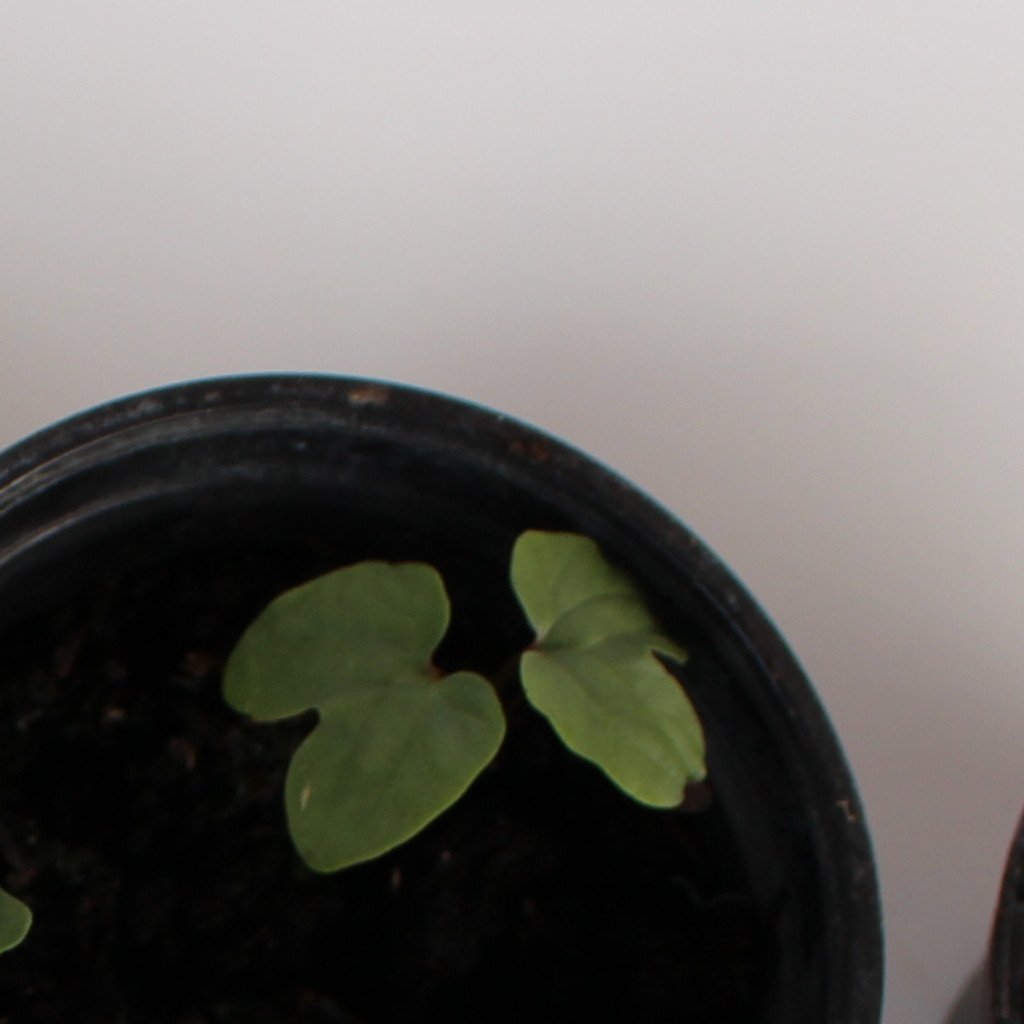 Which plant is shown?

Convolvulus arvensis
